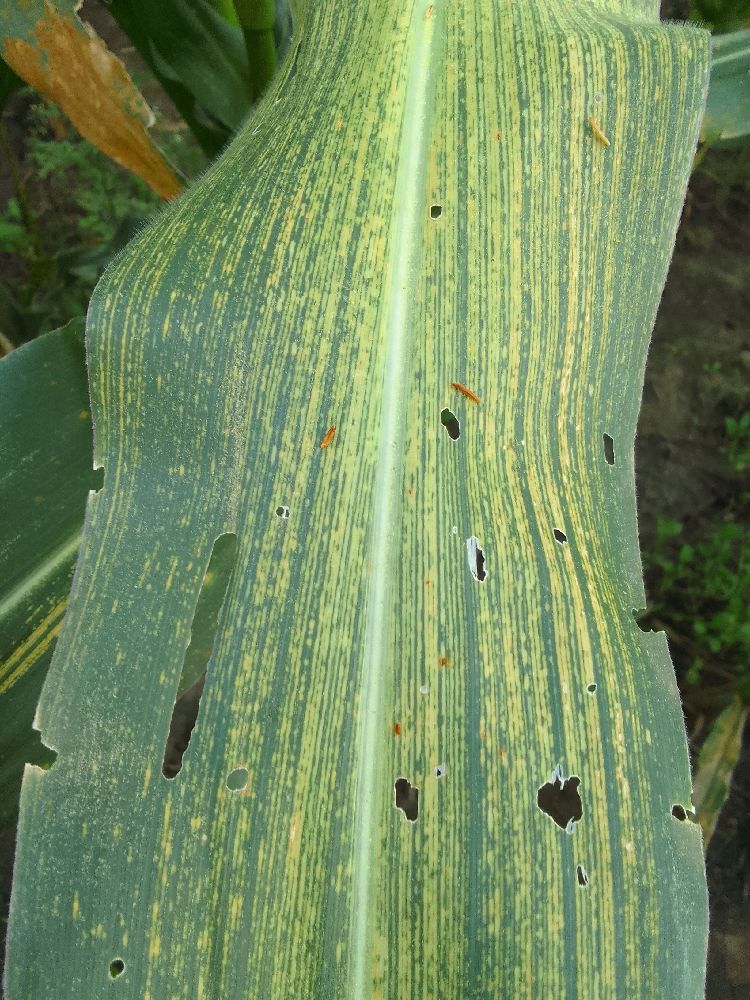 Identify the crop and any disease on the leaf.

maize, maize streak virus
